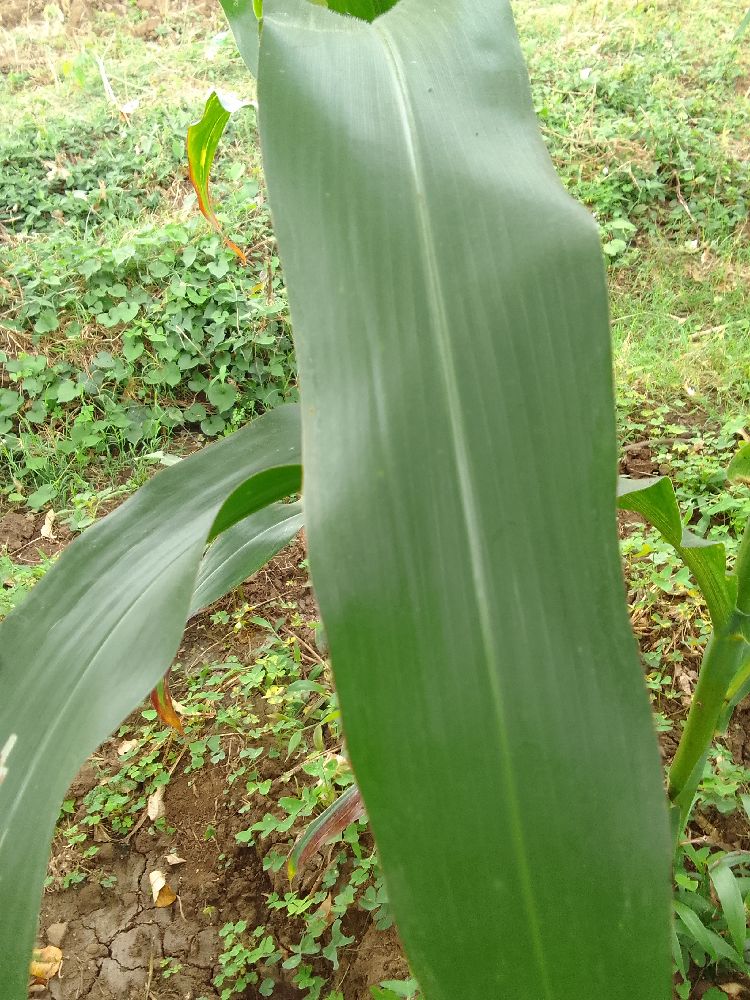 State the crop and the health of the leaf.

maize, healthy
